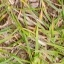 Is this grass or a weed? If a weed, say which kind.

grass
